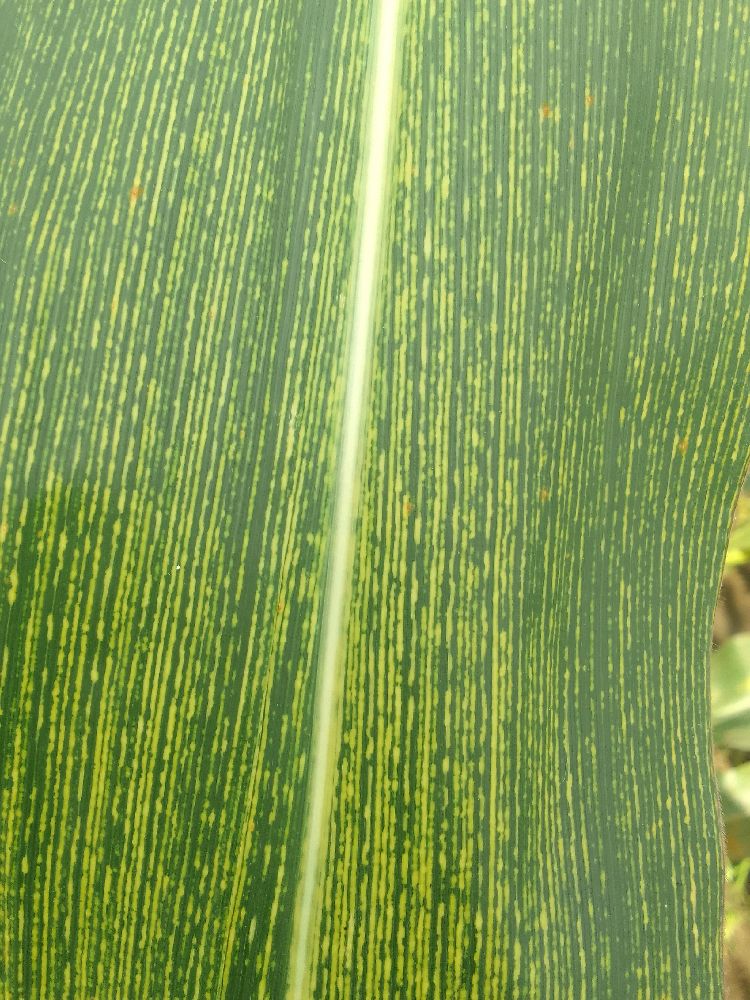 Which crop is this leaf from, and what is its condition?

maize, maize streak virus
